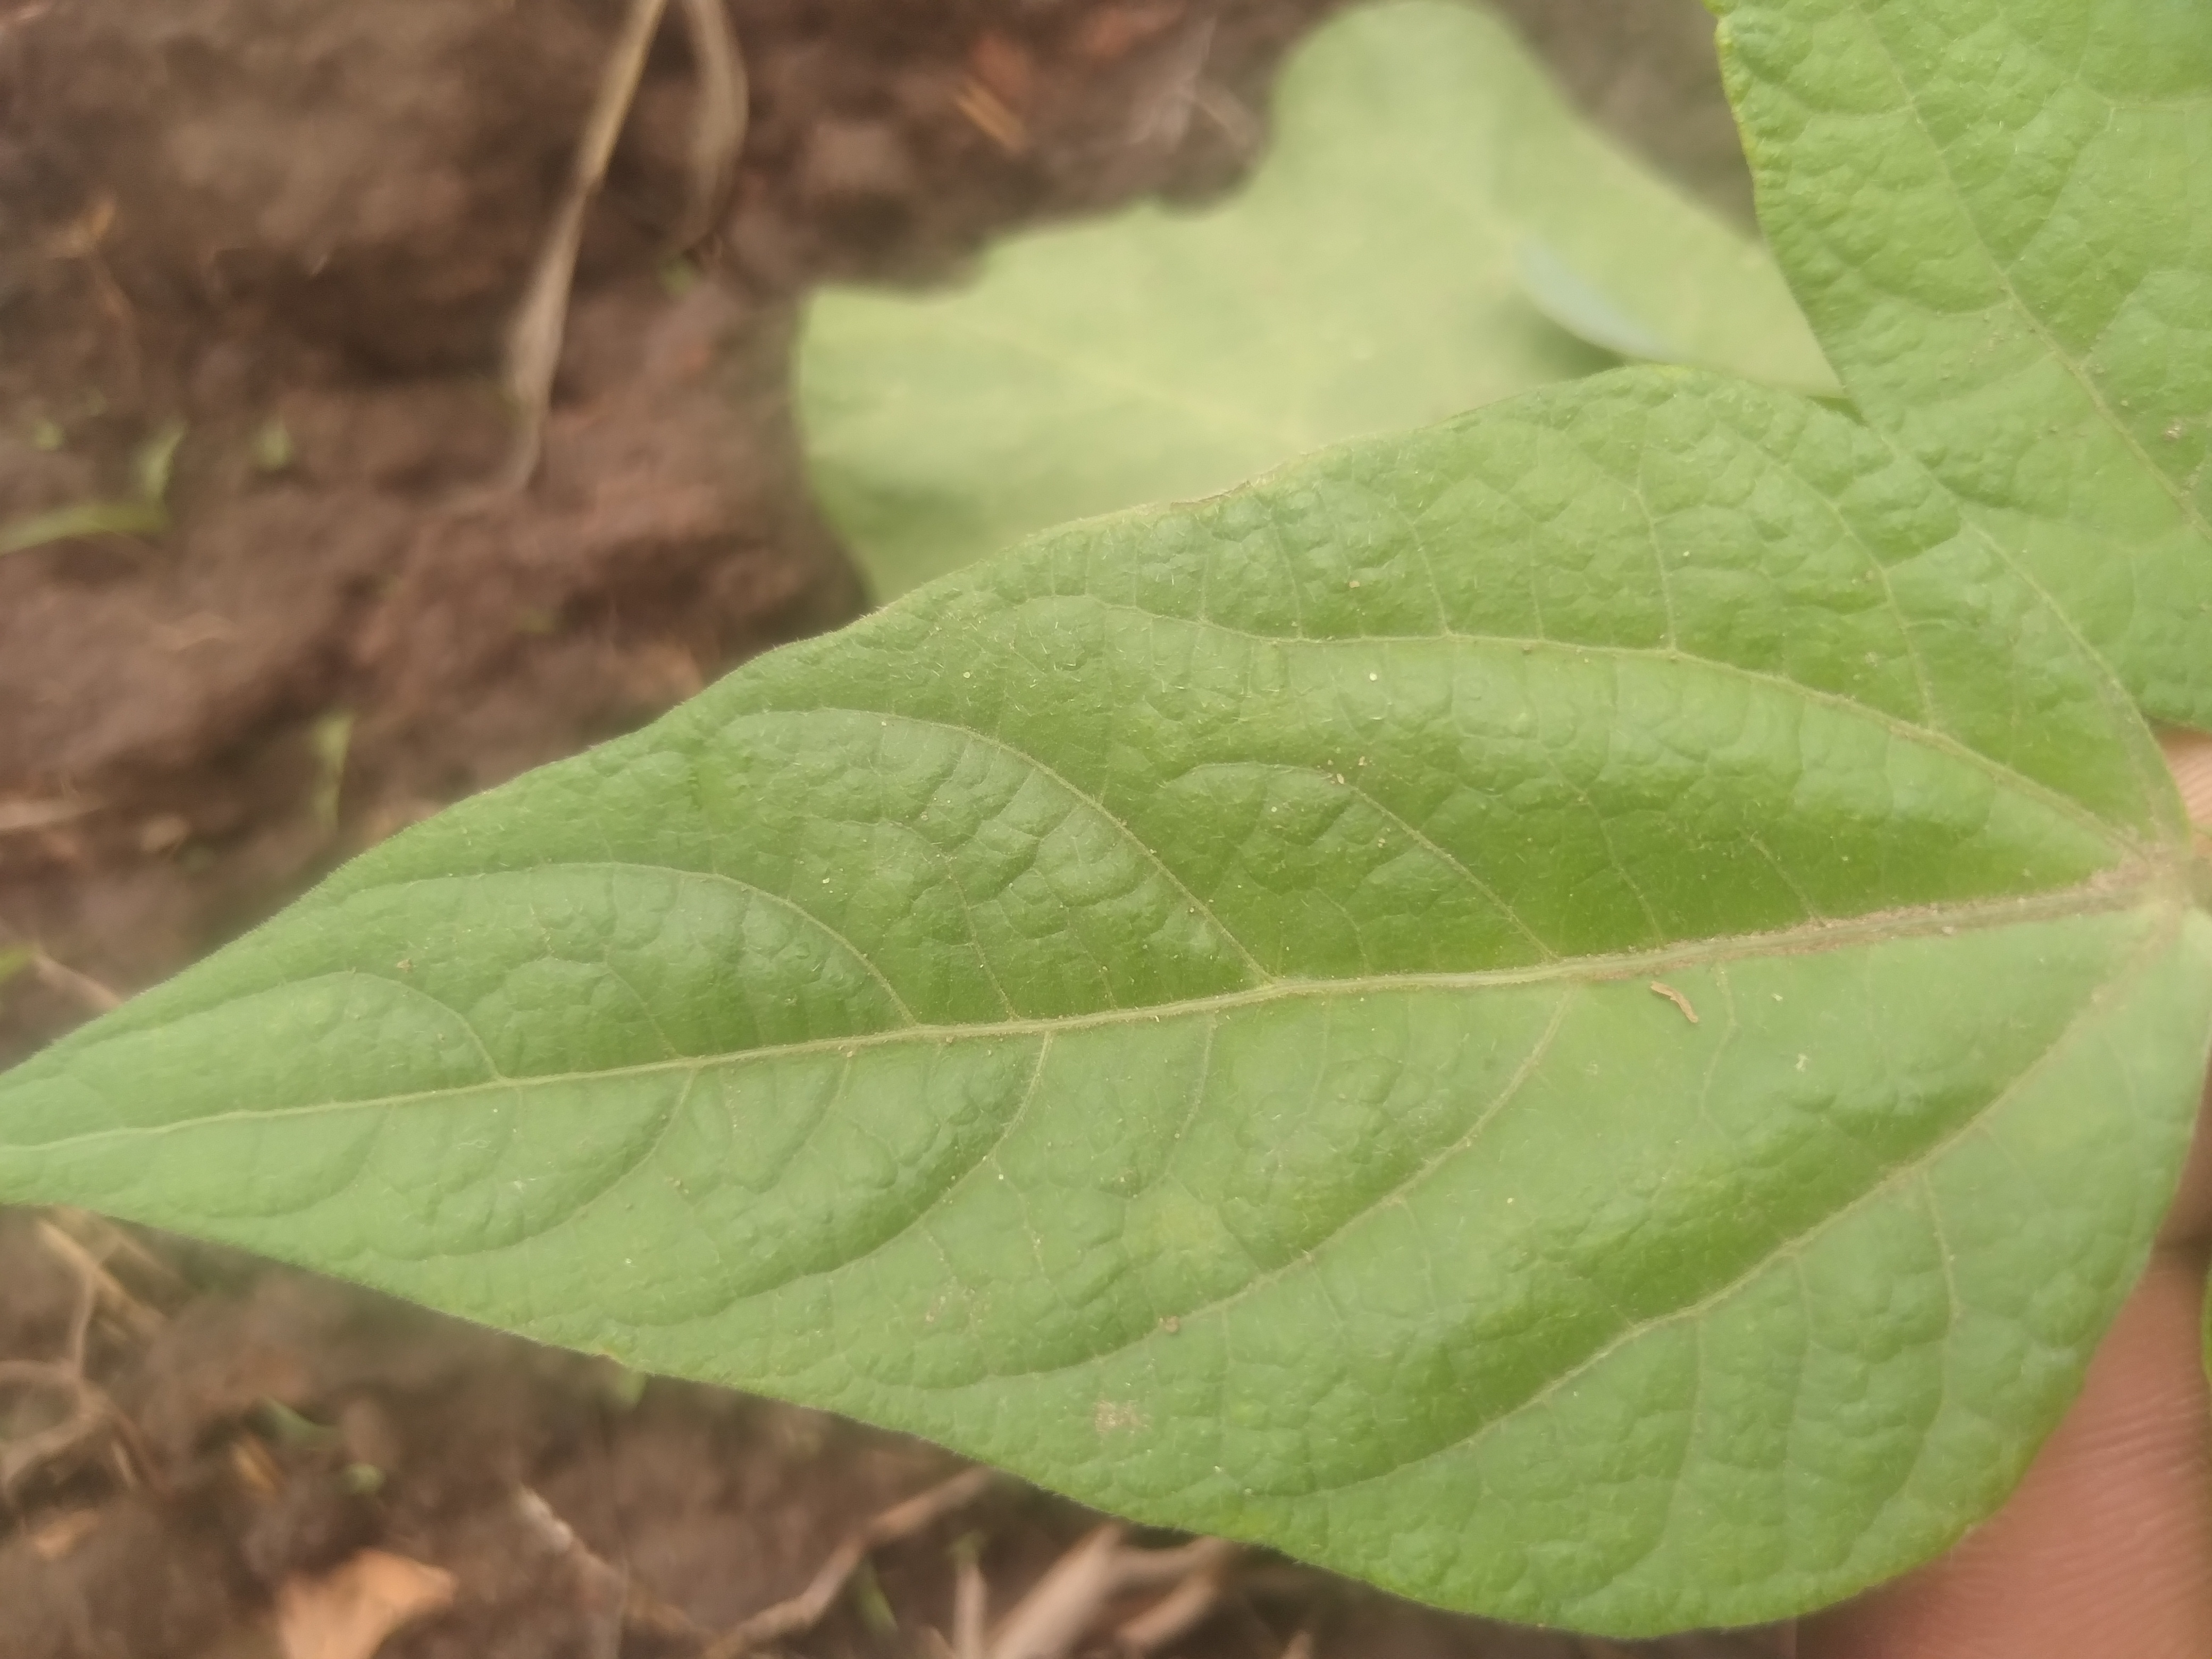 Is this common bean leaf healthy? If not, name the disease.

healthy
